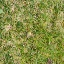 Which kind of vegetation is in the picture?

grass
